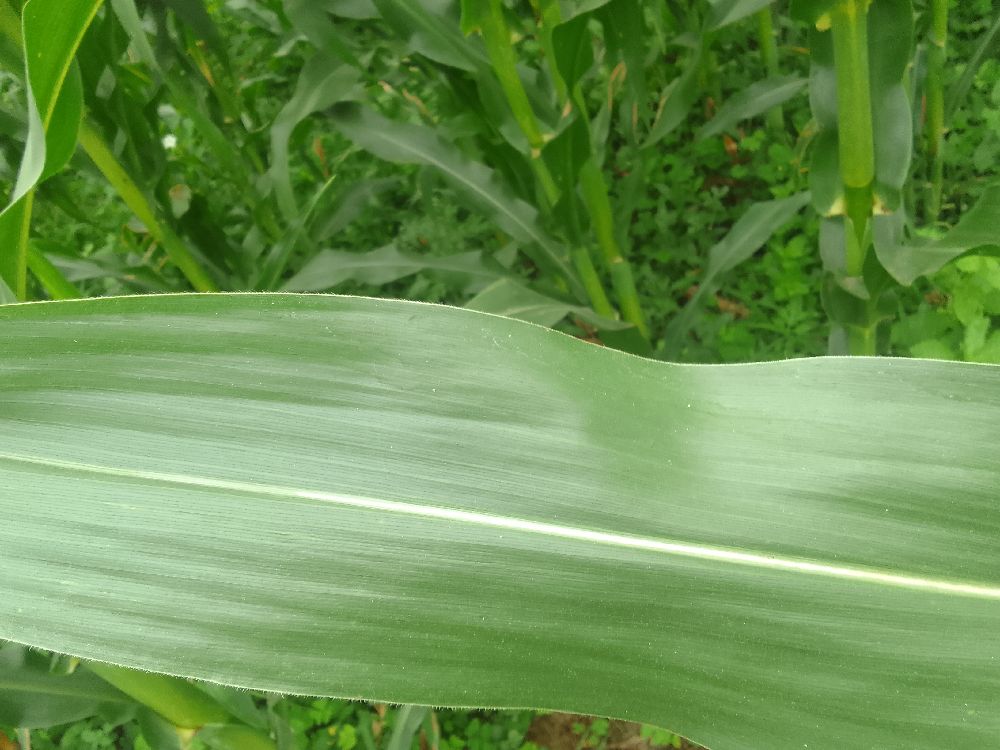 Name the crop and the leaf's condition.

maize, healthy
